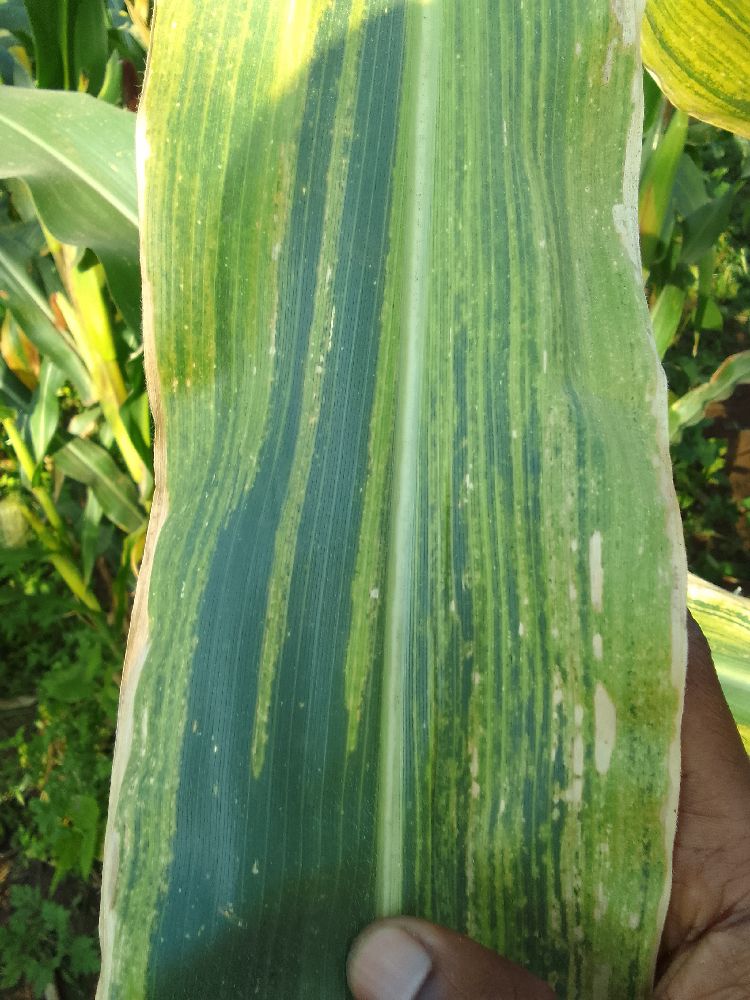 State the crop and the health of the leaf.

maize, maize lethal necrosis
